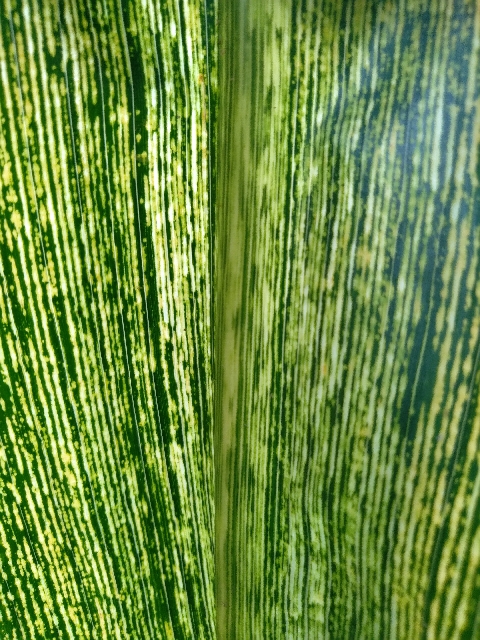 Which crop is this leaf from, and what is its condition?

maize, maize streak virus
